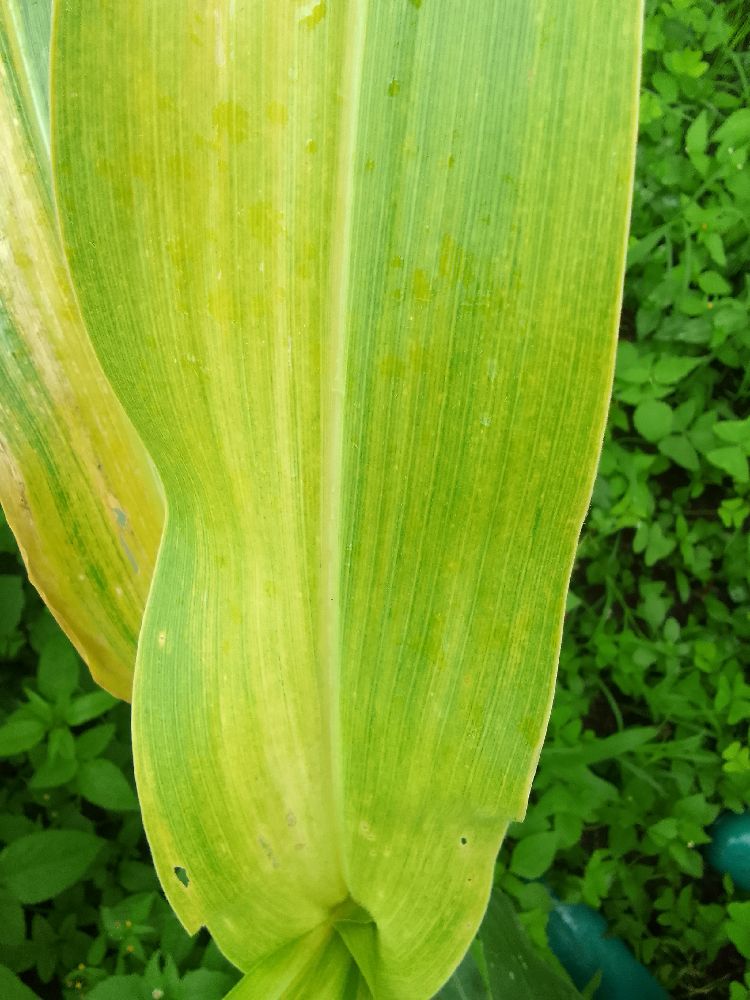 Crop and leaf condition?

maize, maize lethal necrosis
